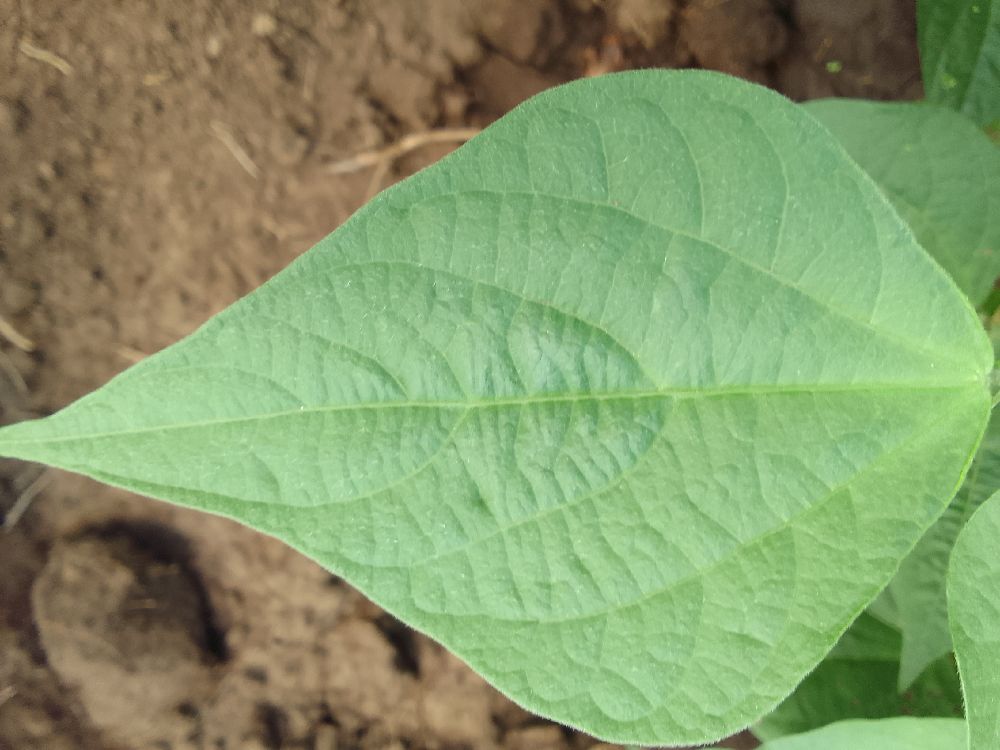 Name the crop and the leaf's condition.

common bean, healthy
